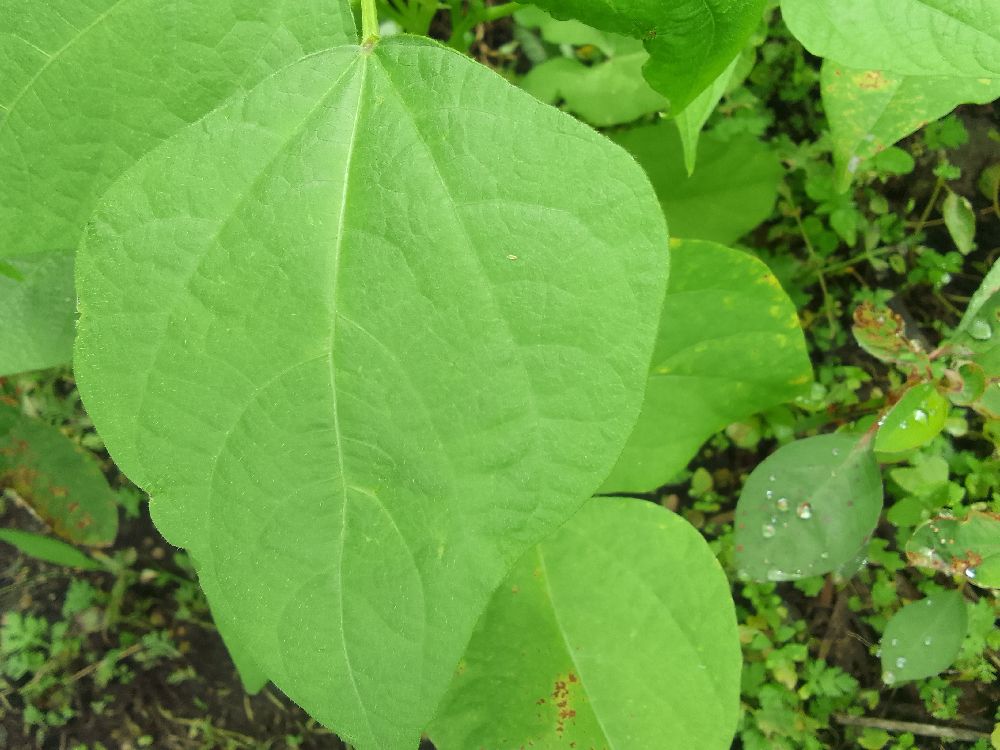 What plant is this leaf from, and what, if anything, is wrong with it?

common bean, healthy
